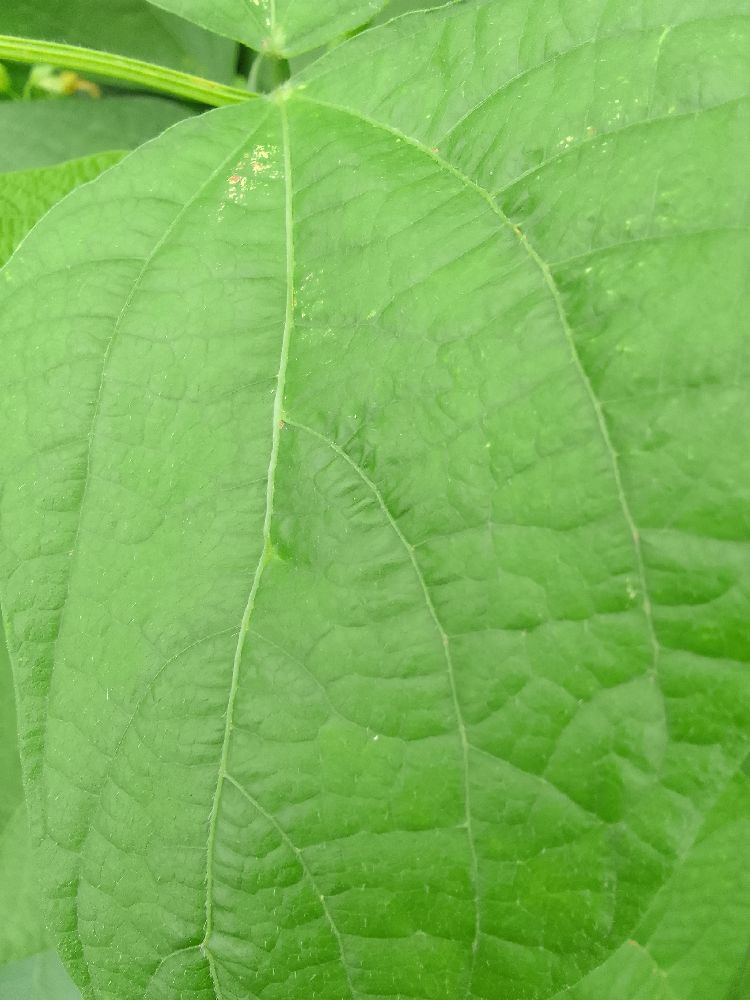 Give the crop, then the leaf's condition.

common bean, healthy
